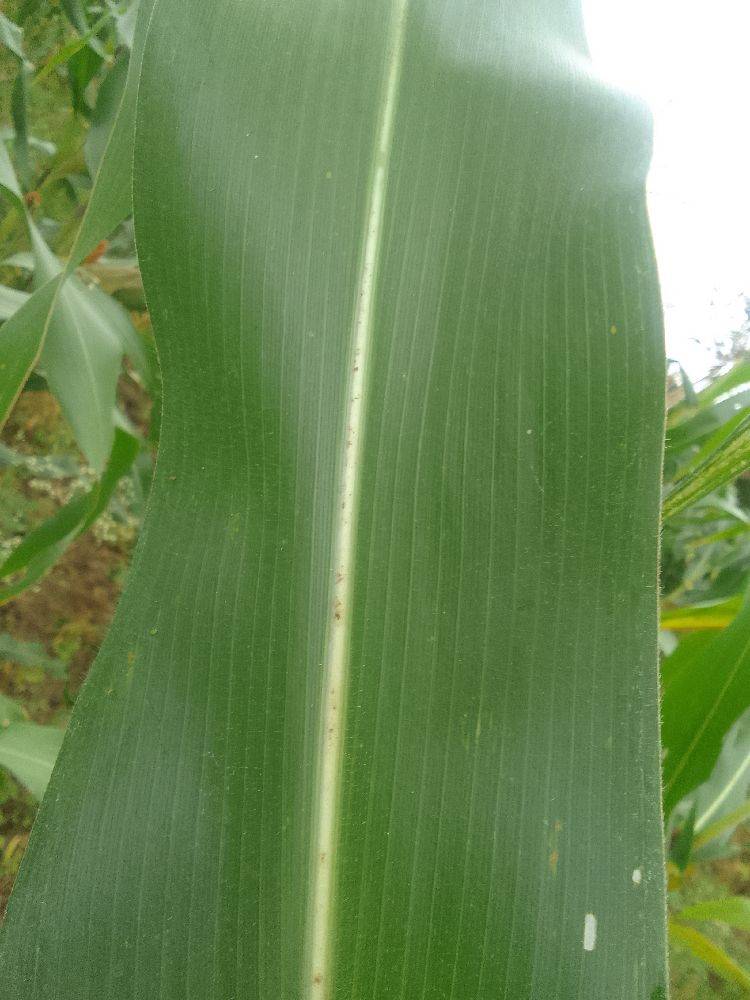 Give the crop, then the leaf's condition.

maize, healthy
